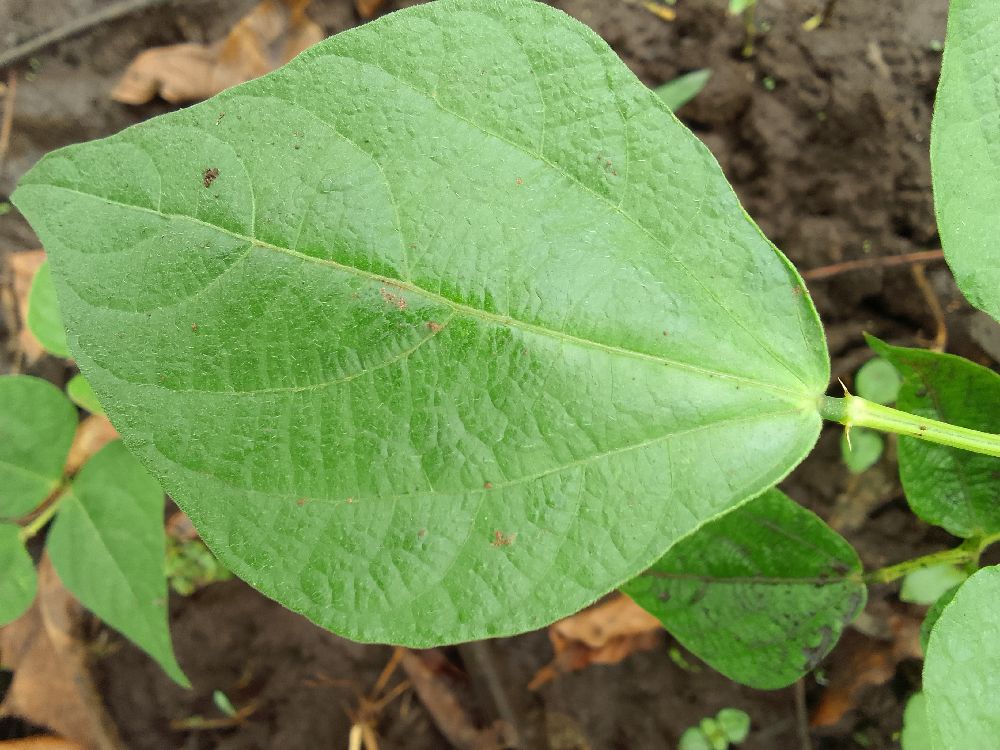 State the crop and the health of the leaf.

common bean, healthy
